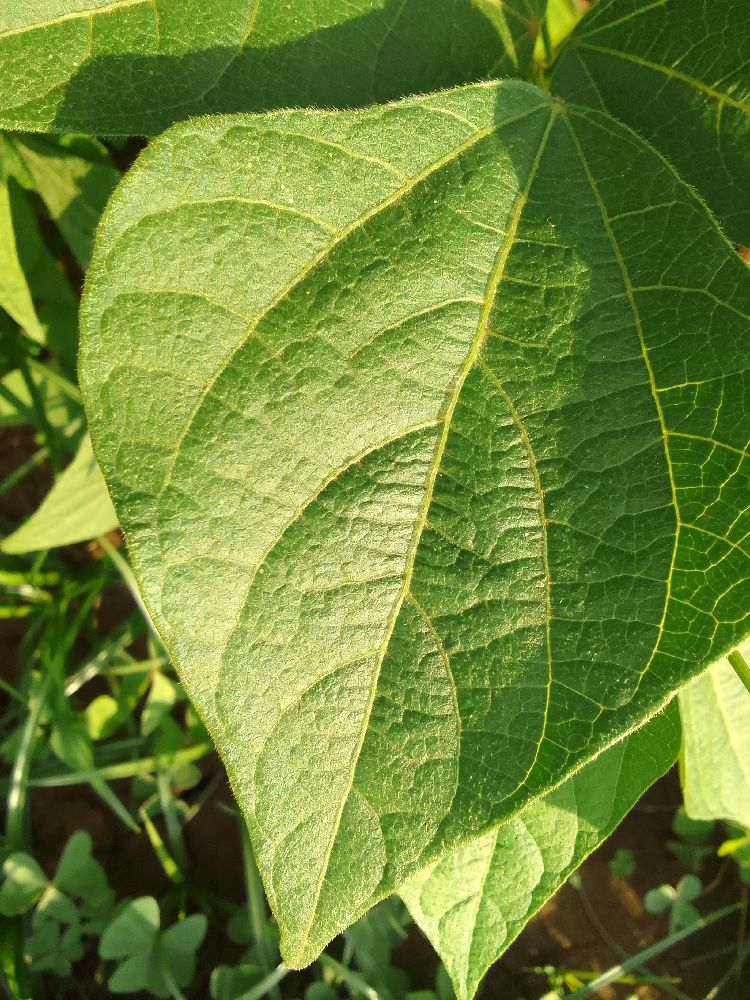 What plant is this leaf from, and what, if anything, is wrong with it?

common bean, healthy
